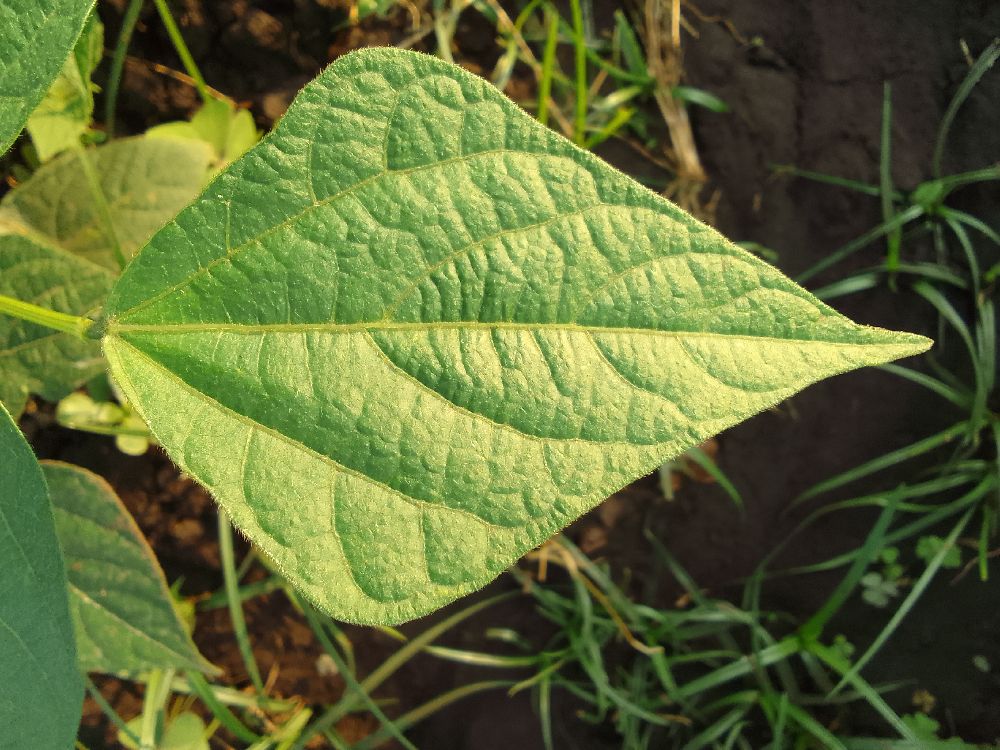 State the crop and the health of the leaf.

common bean, healthy
